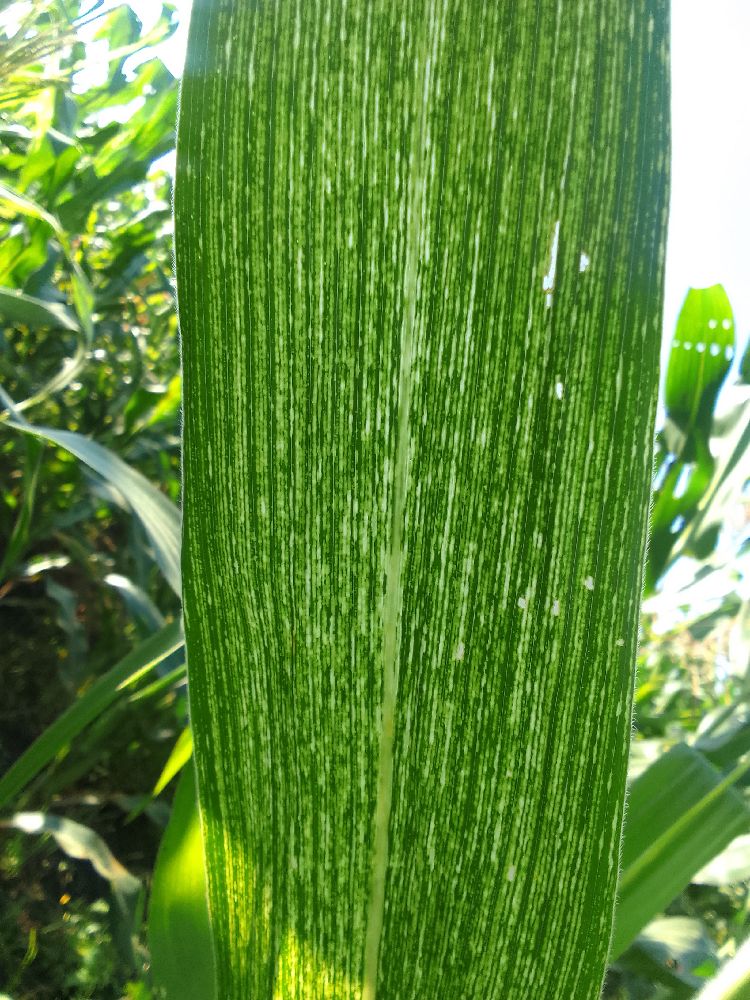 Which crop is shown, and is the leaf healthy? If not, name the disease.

maize, maize streak virus
